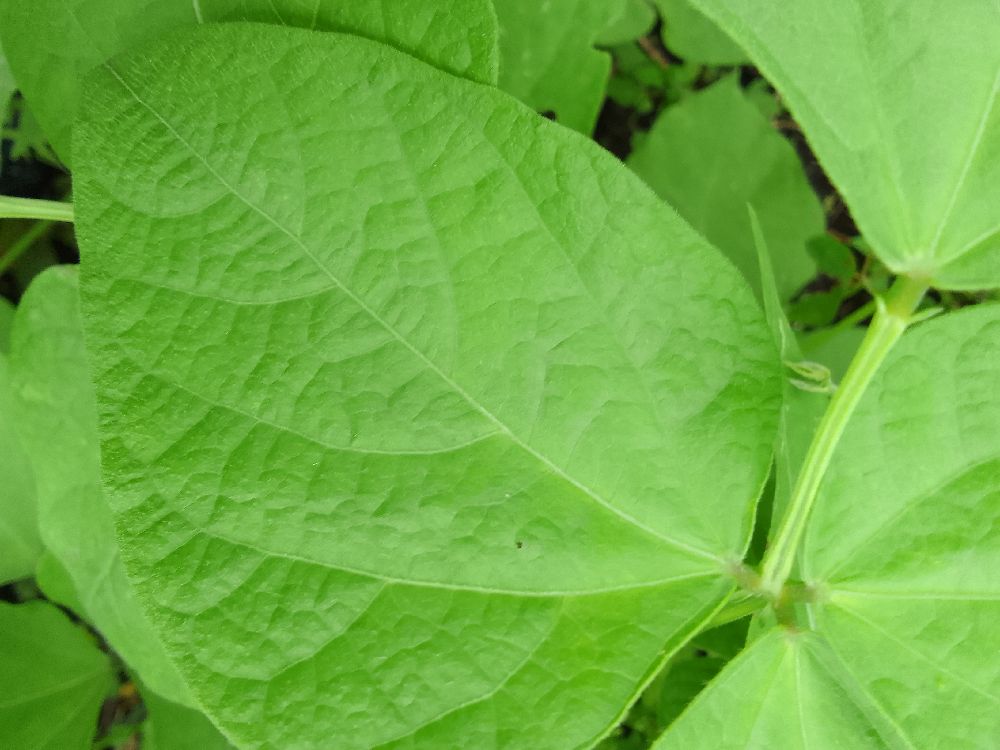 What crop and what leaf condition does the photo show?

common bean, healthy
